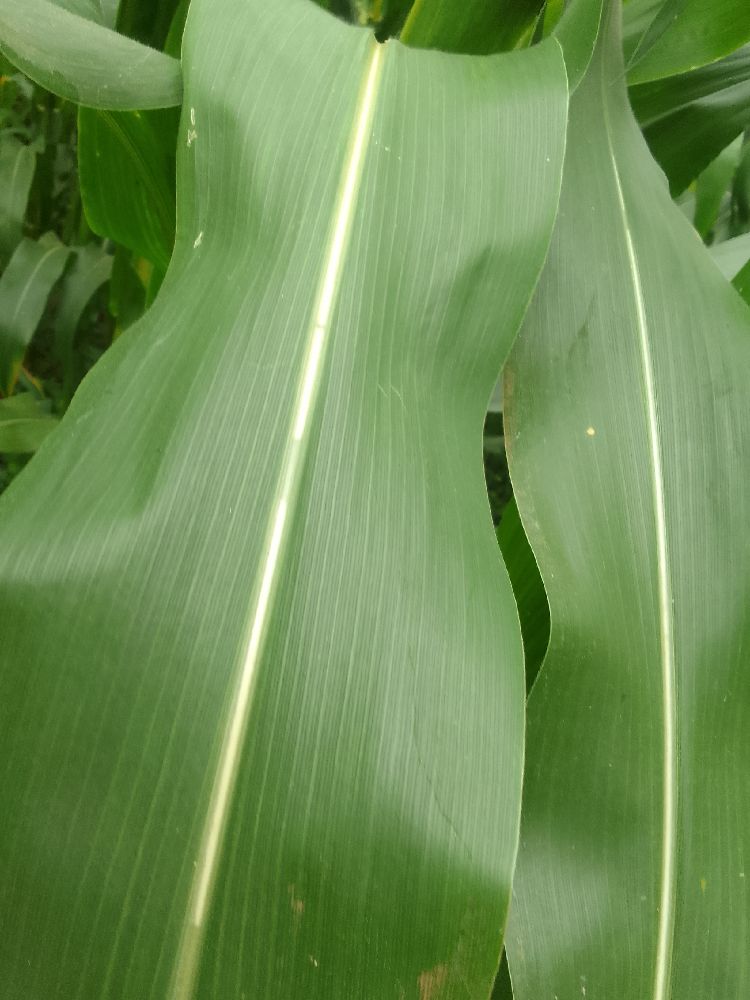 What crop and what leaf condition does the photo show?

maize, healthy
